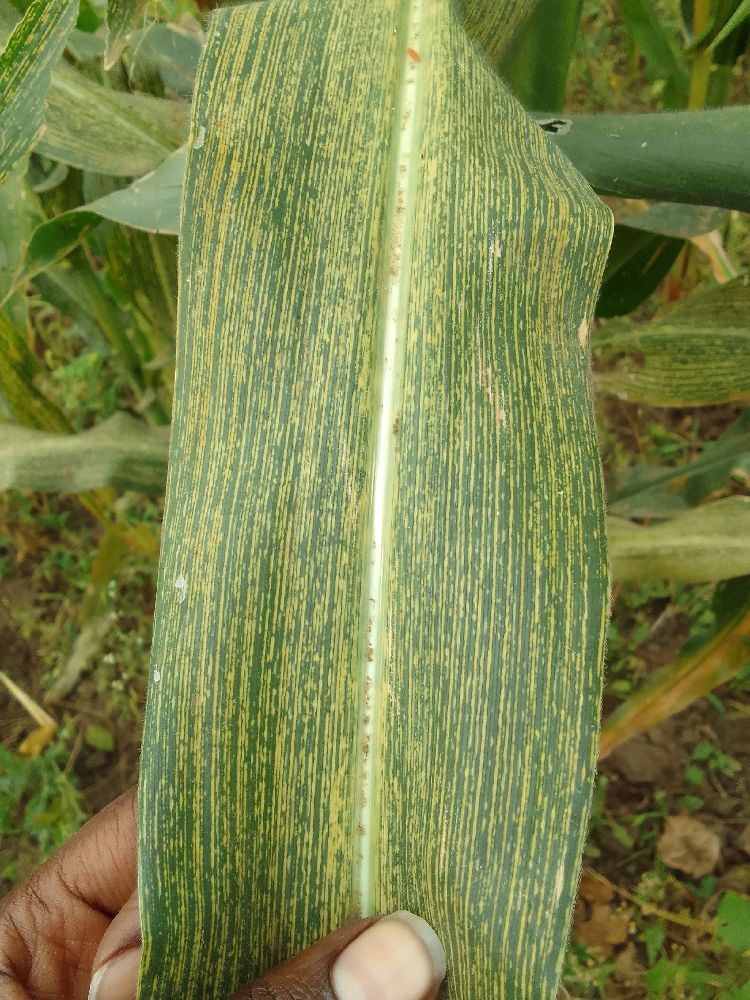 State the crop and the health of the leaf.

maize, maize streak virus
